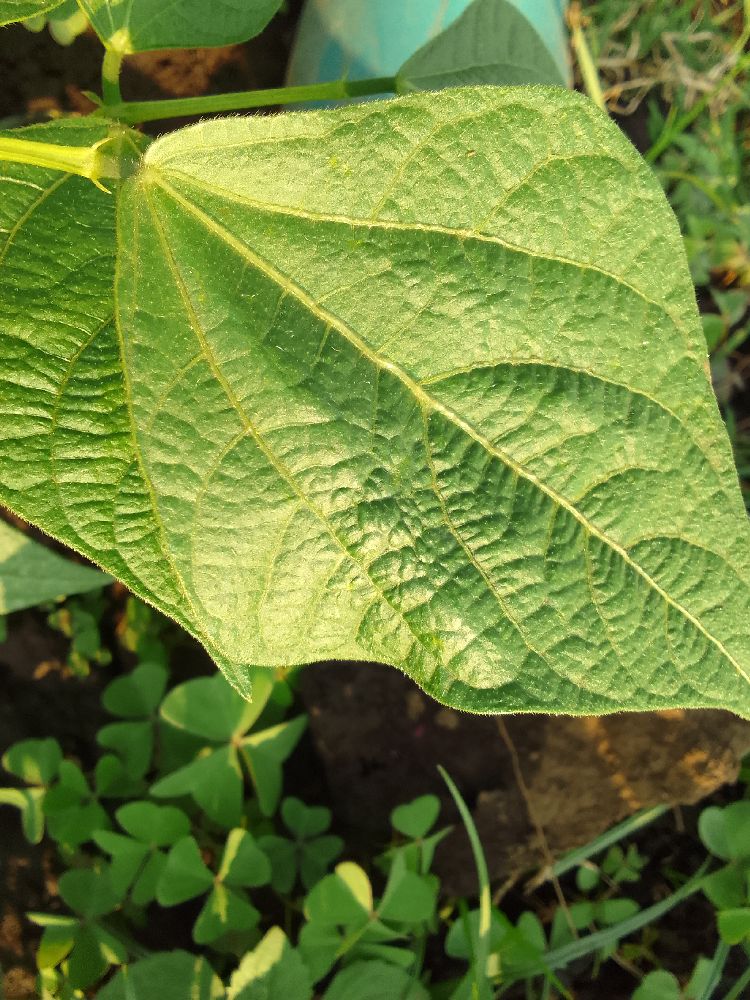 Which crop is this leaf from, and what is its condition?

common bean, healthy
